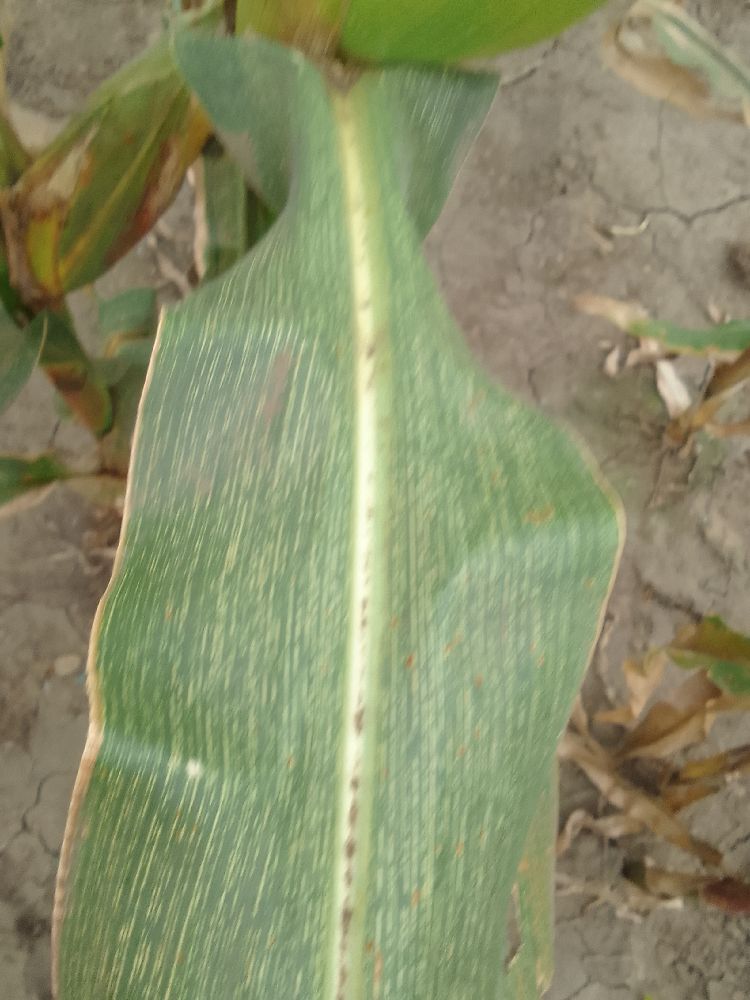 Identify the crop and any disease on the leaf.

maize, maize streak virus
